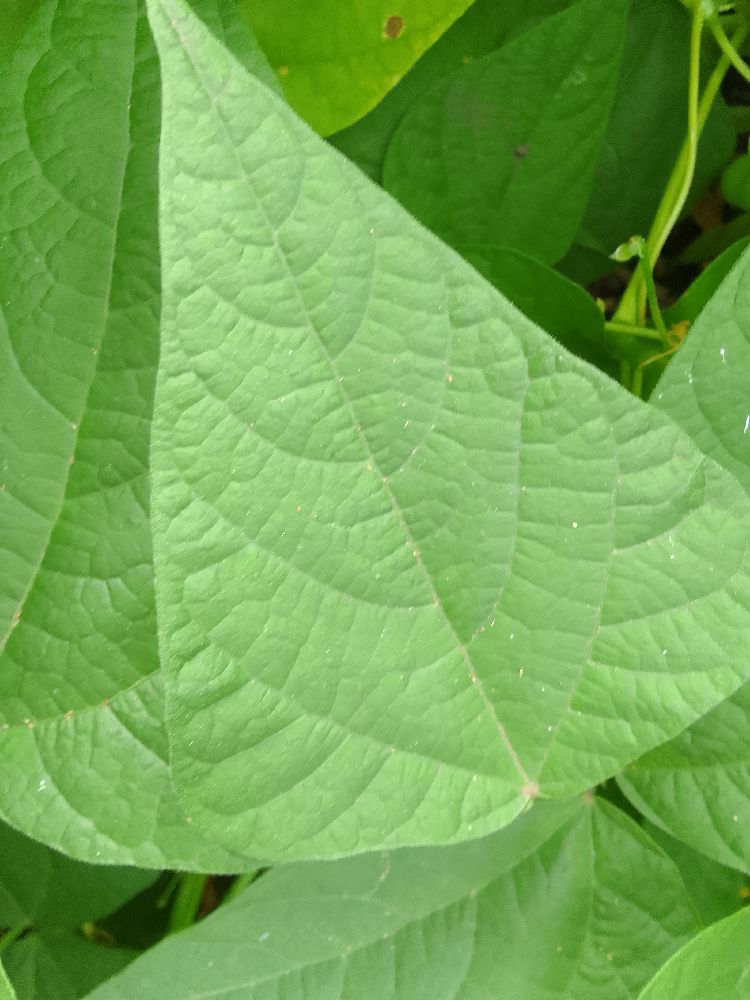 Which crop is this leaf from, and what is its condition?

common bean, healthy
